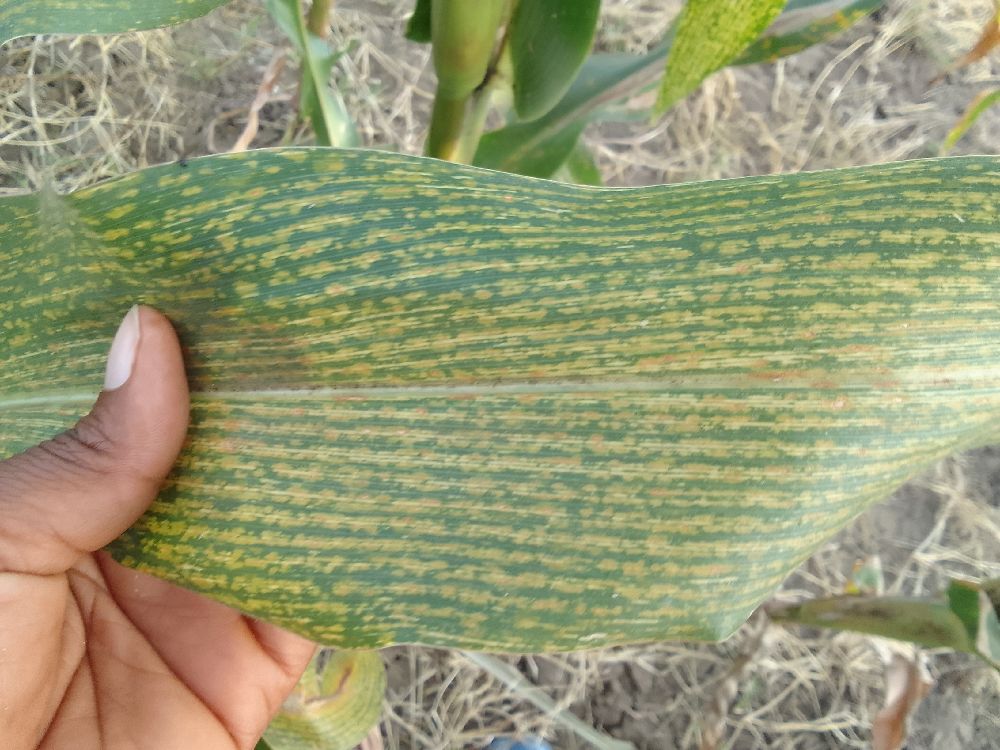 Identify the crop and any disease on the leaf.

maize, maize streak virus
